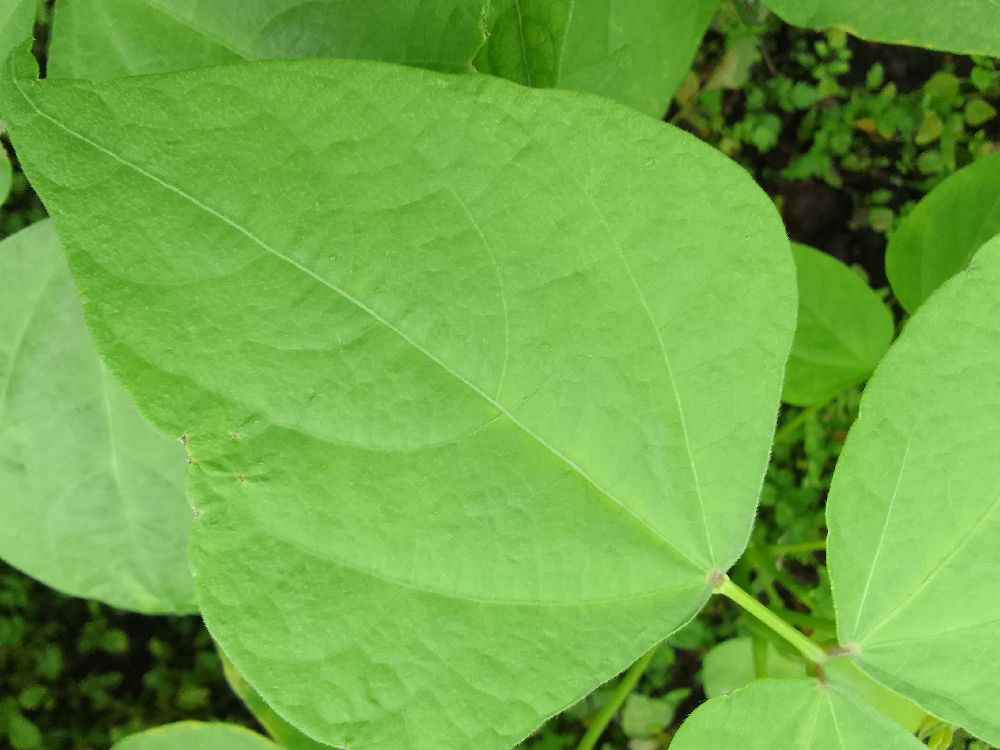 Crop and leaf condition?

common bean, healthy
